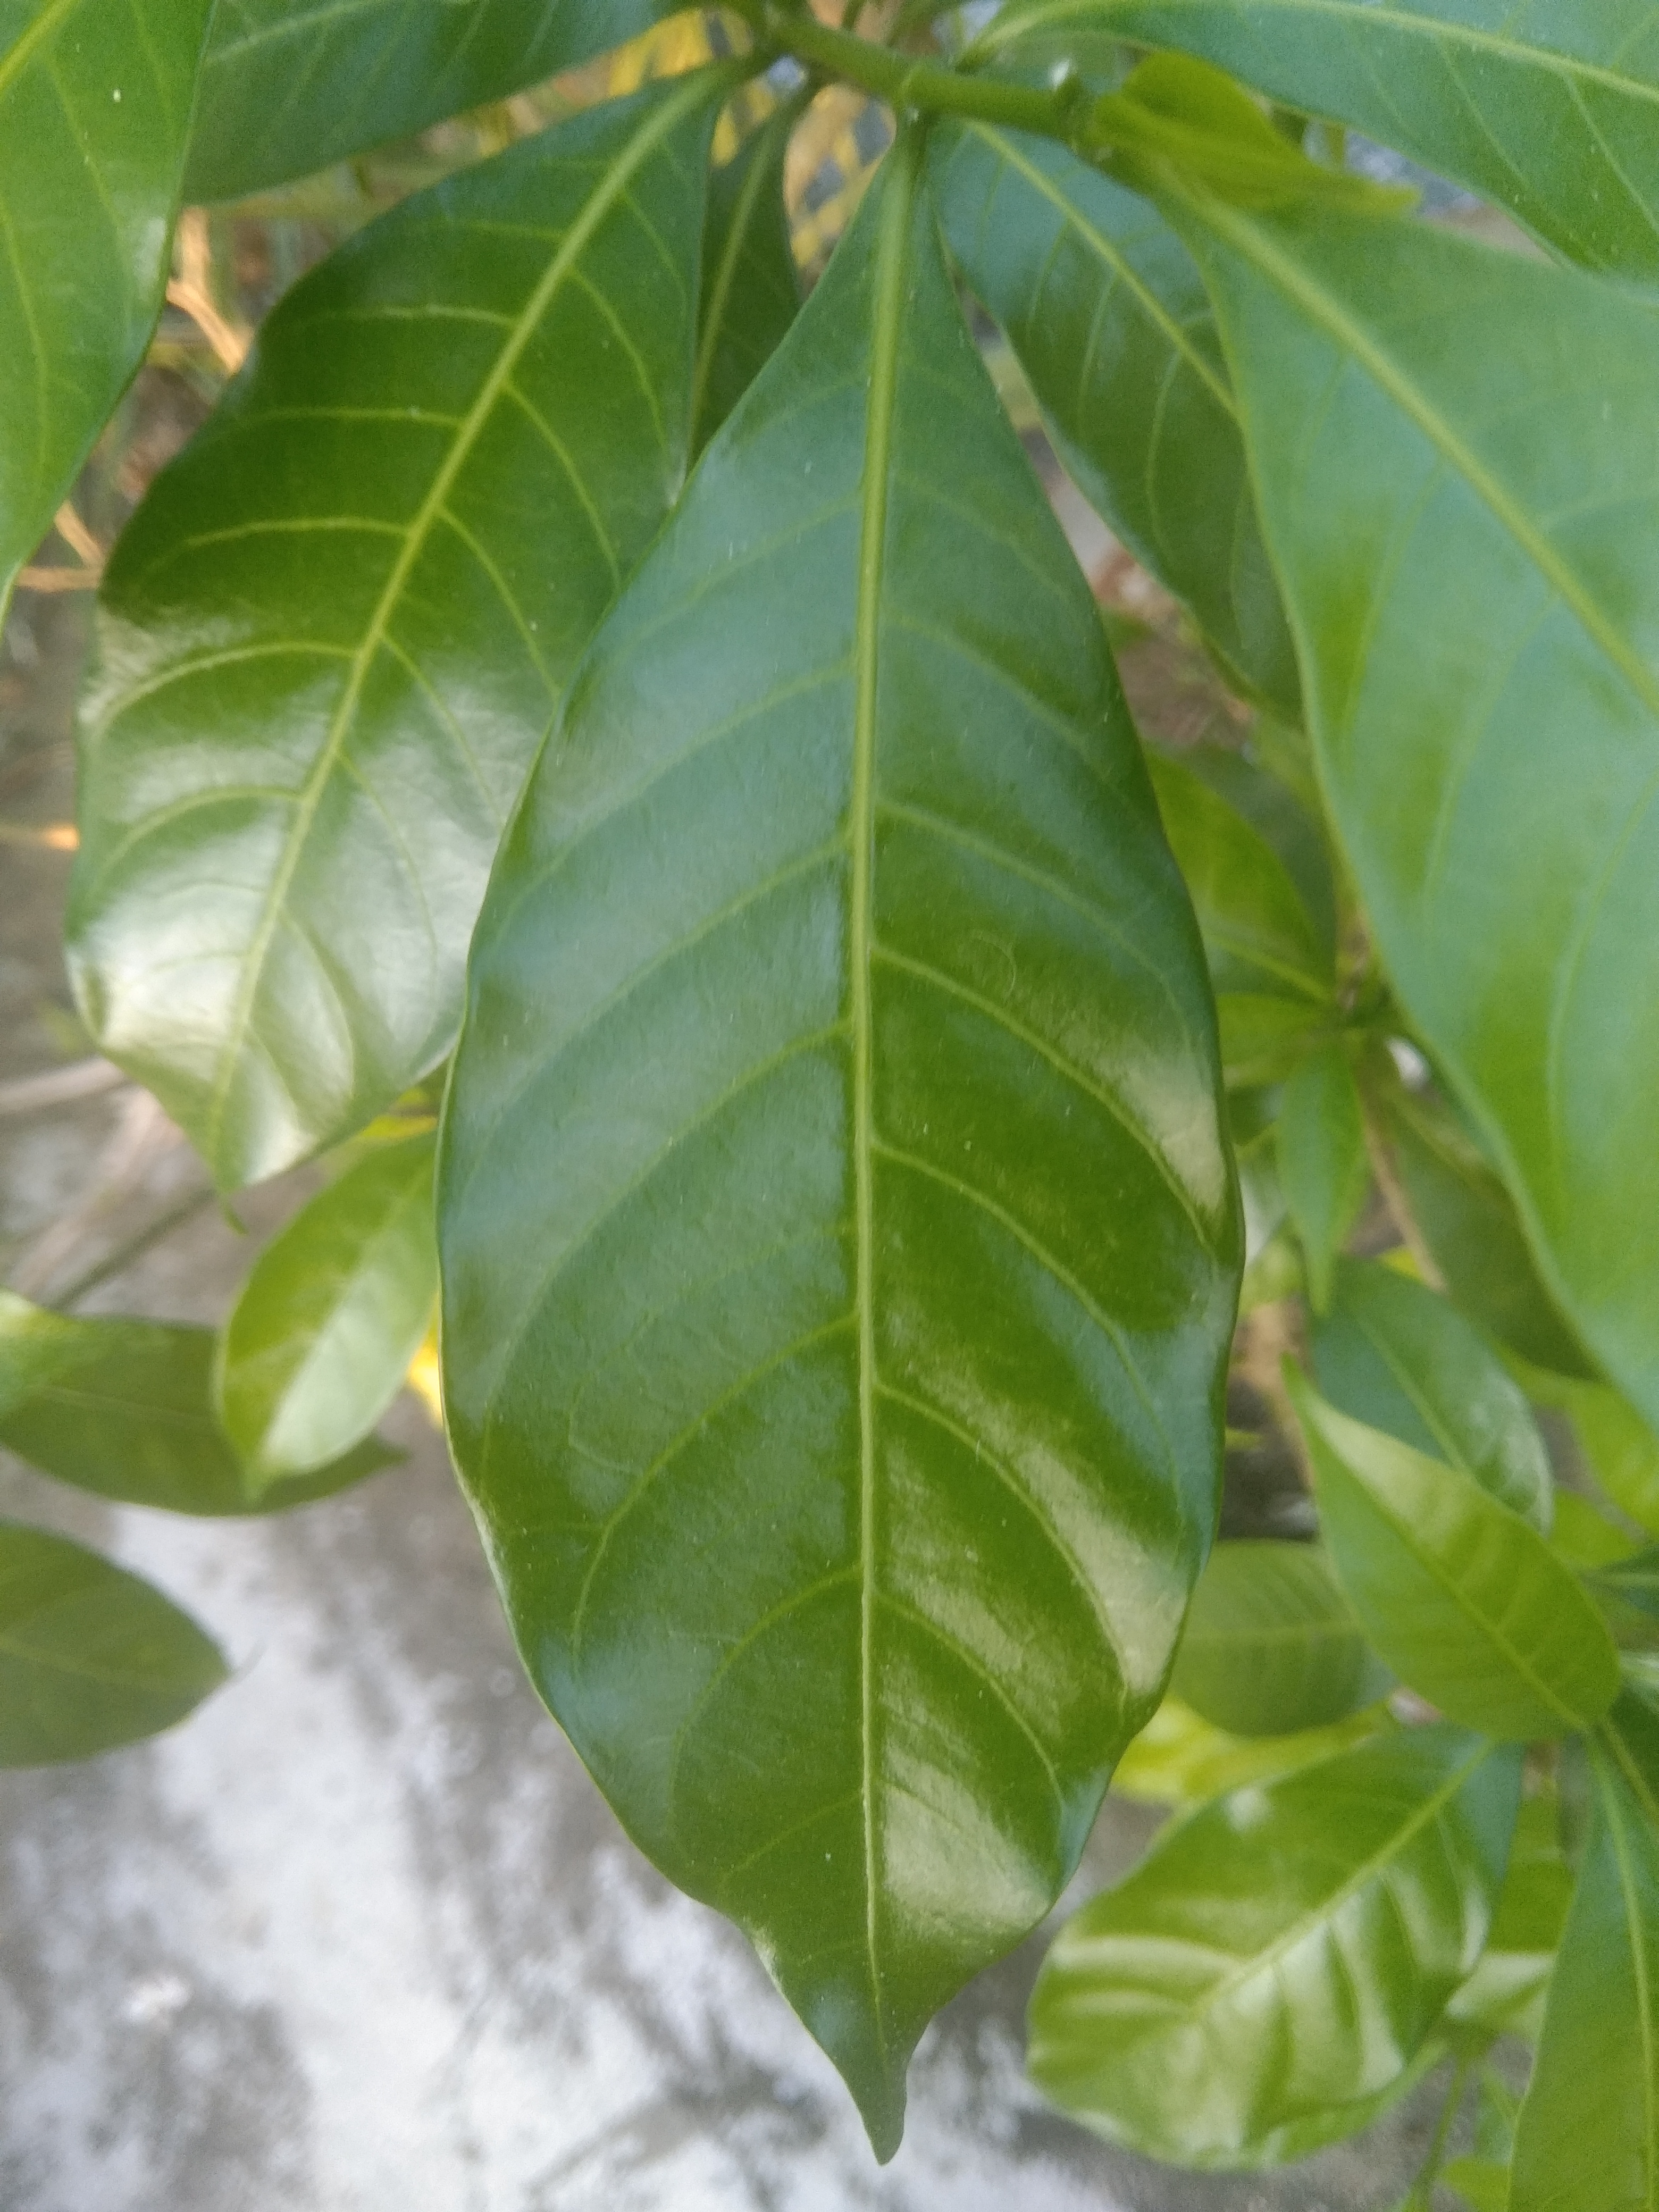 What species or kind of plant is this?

togor
